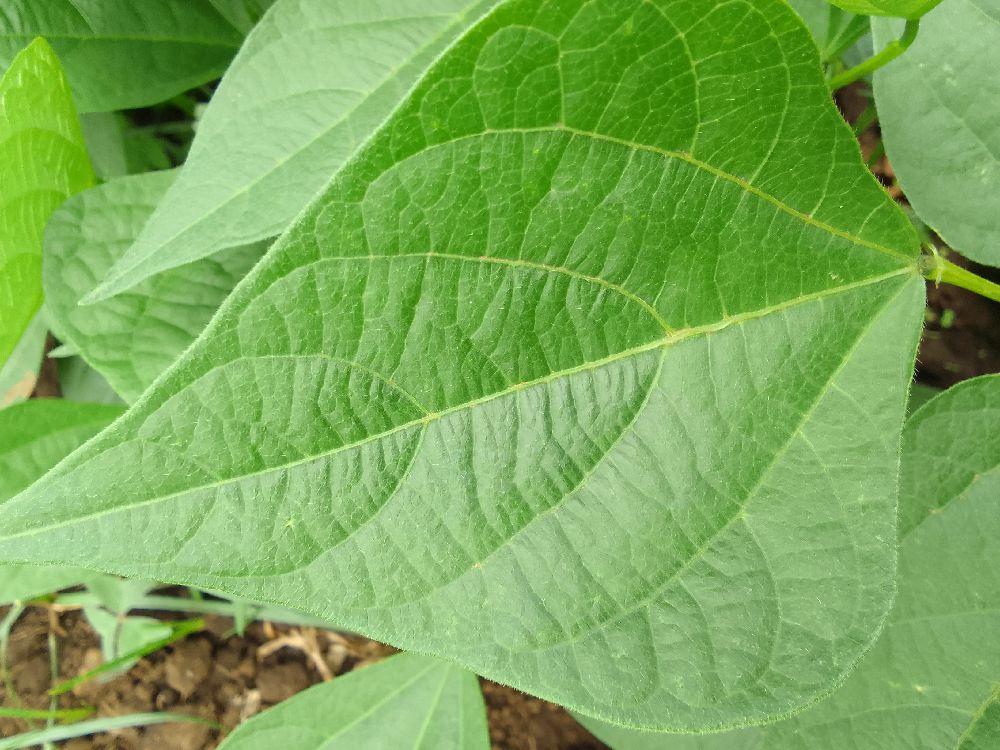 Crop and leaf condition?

common bean, healthy
